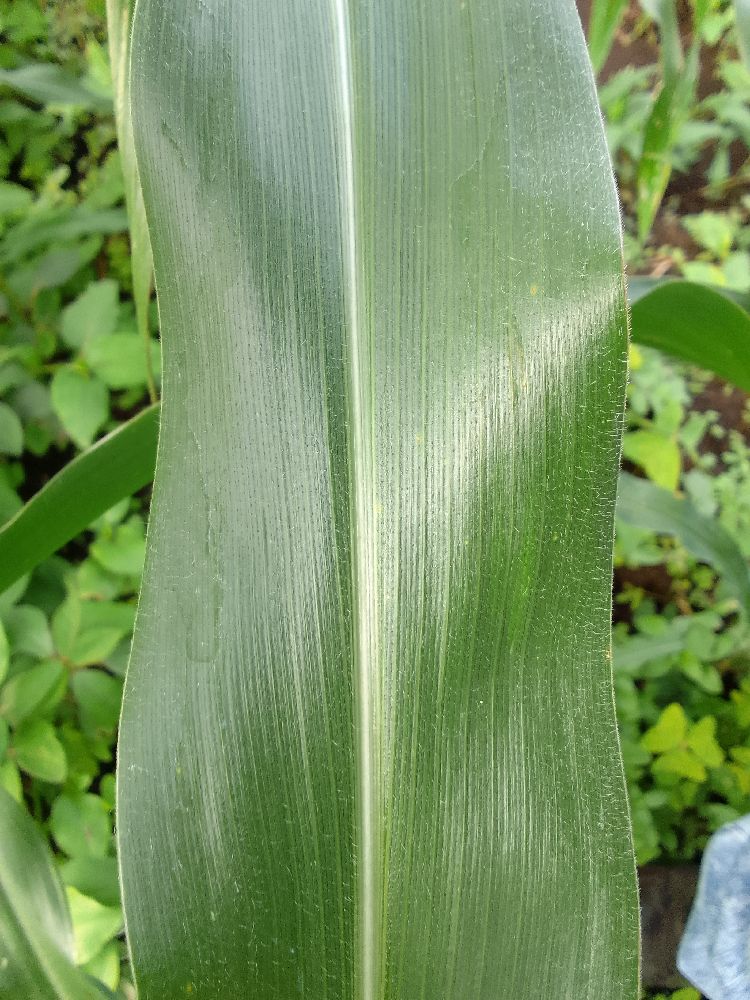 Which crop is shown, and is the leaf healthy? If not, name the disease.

maize, healthy
